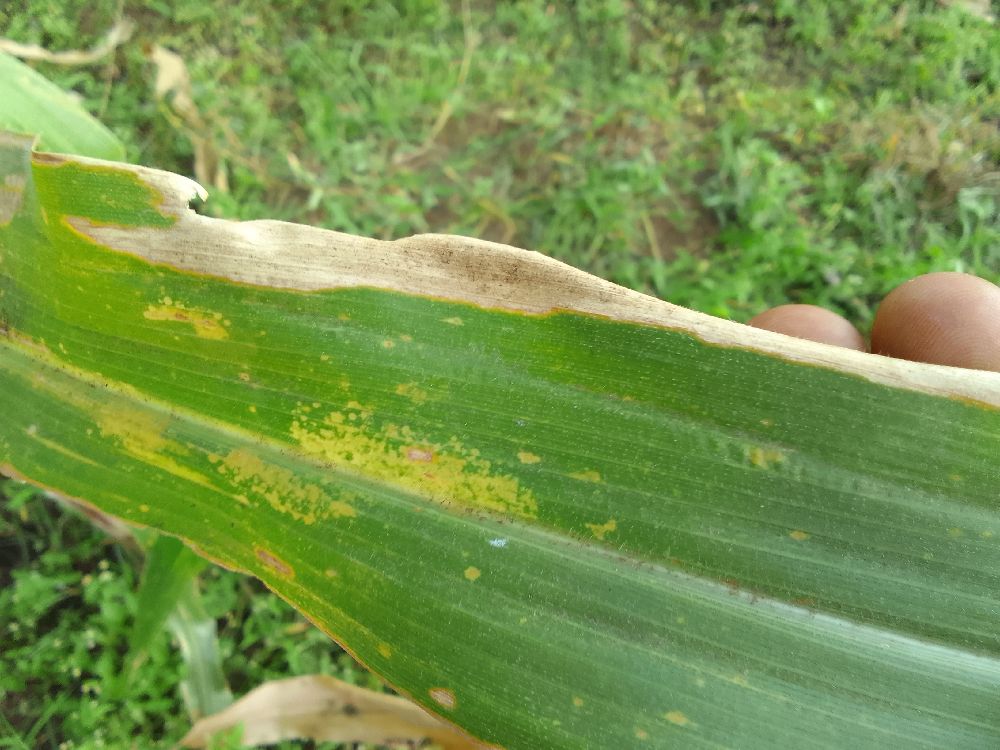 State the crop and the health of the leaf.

maize, maize lethal necrosis
